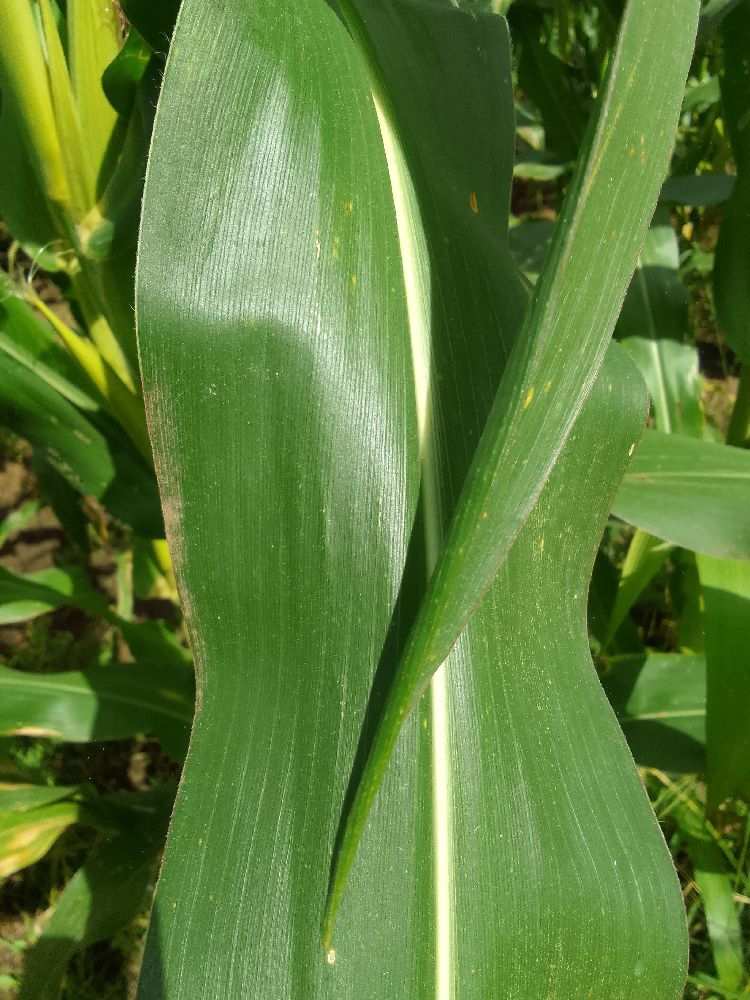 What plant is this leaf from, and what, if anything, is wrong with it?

maize, healthy
